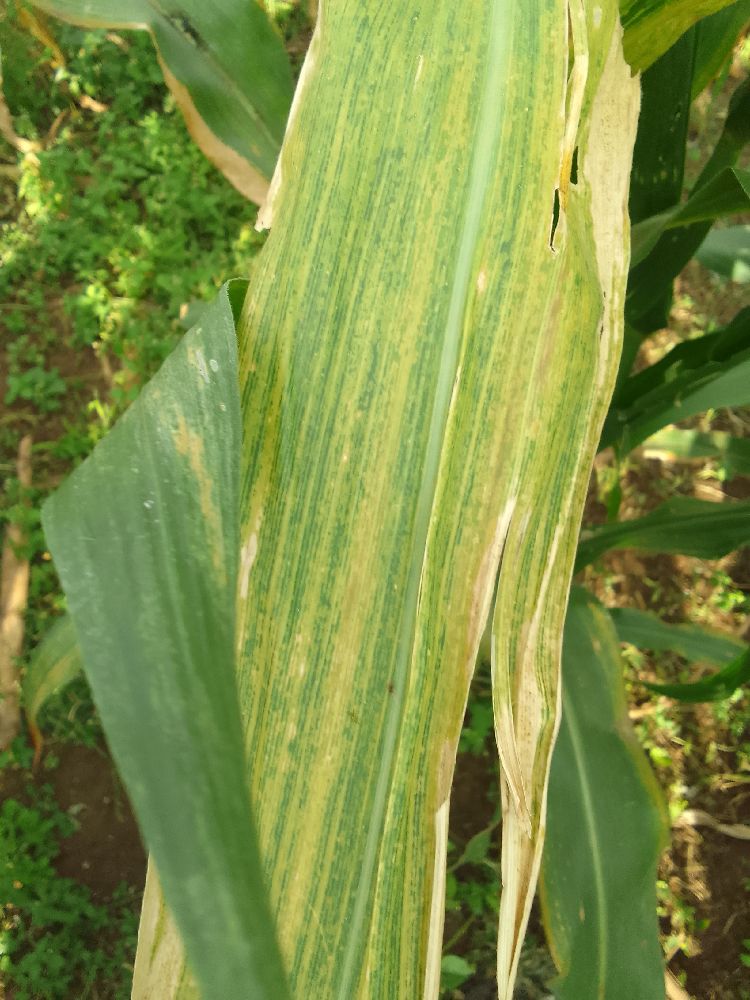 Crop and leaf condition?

maize, maize lethal necrosis
